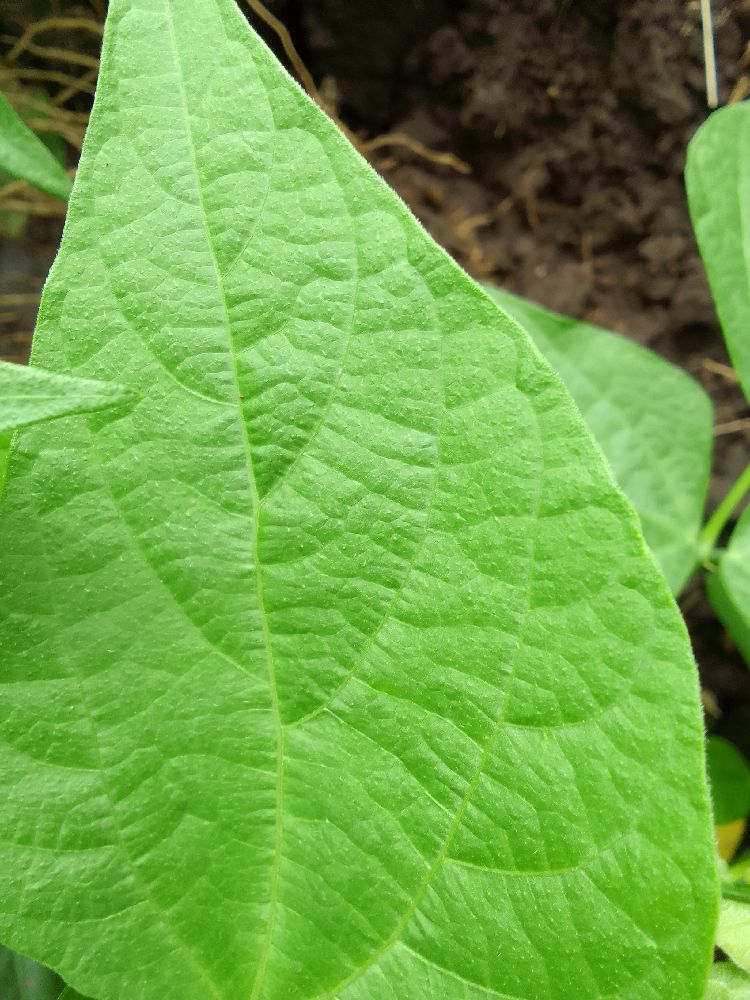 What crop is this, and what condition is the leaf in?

common bean, healthy
